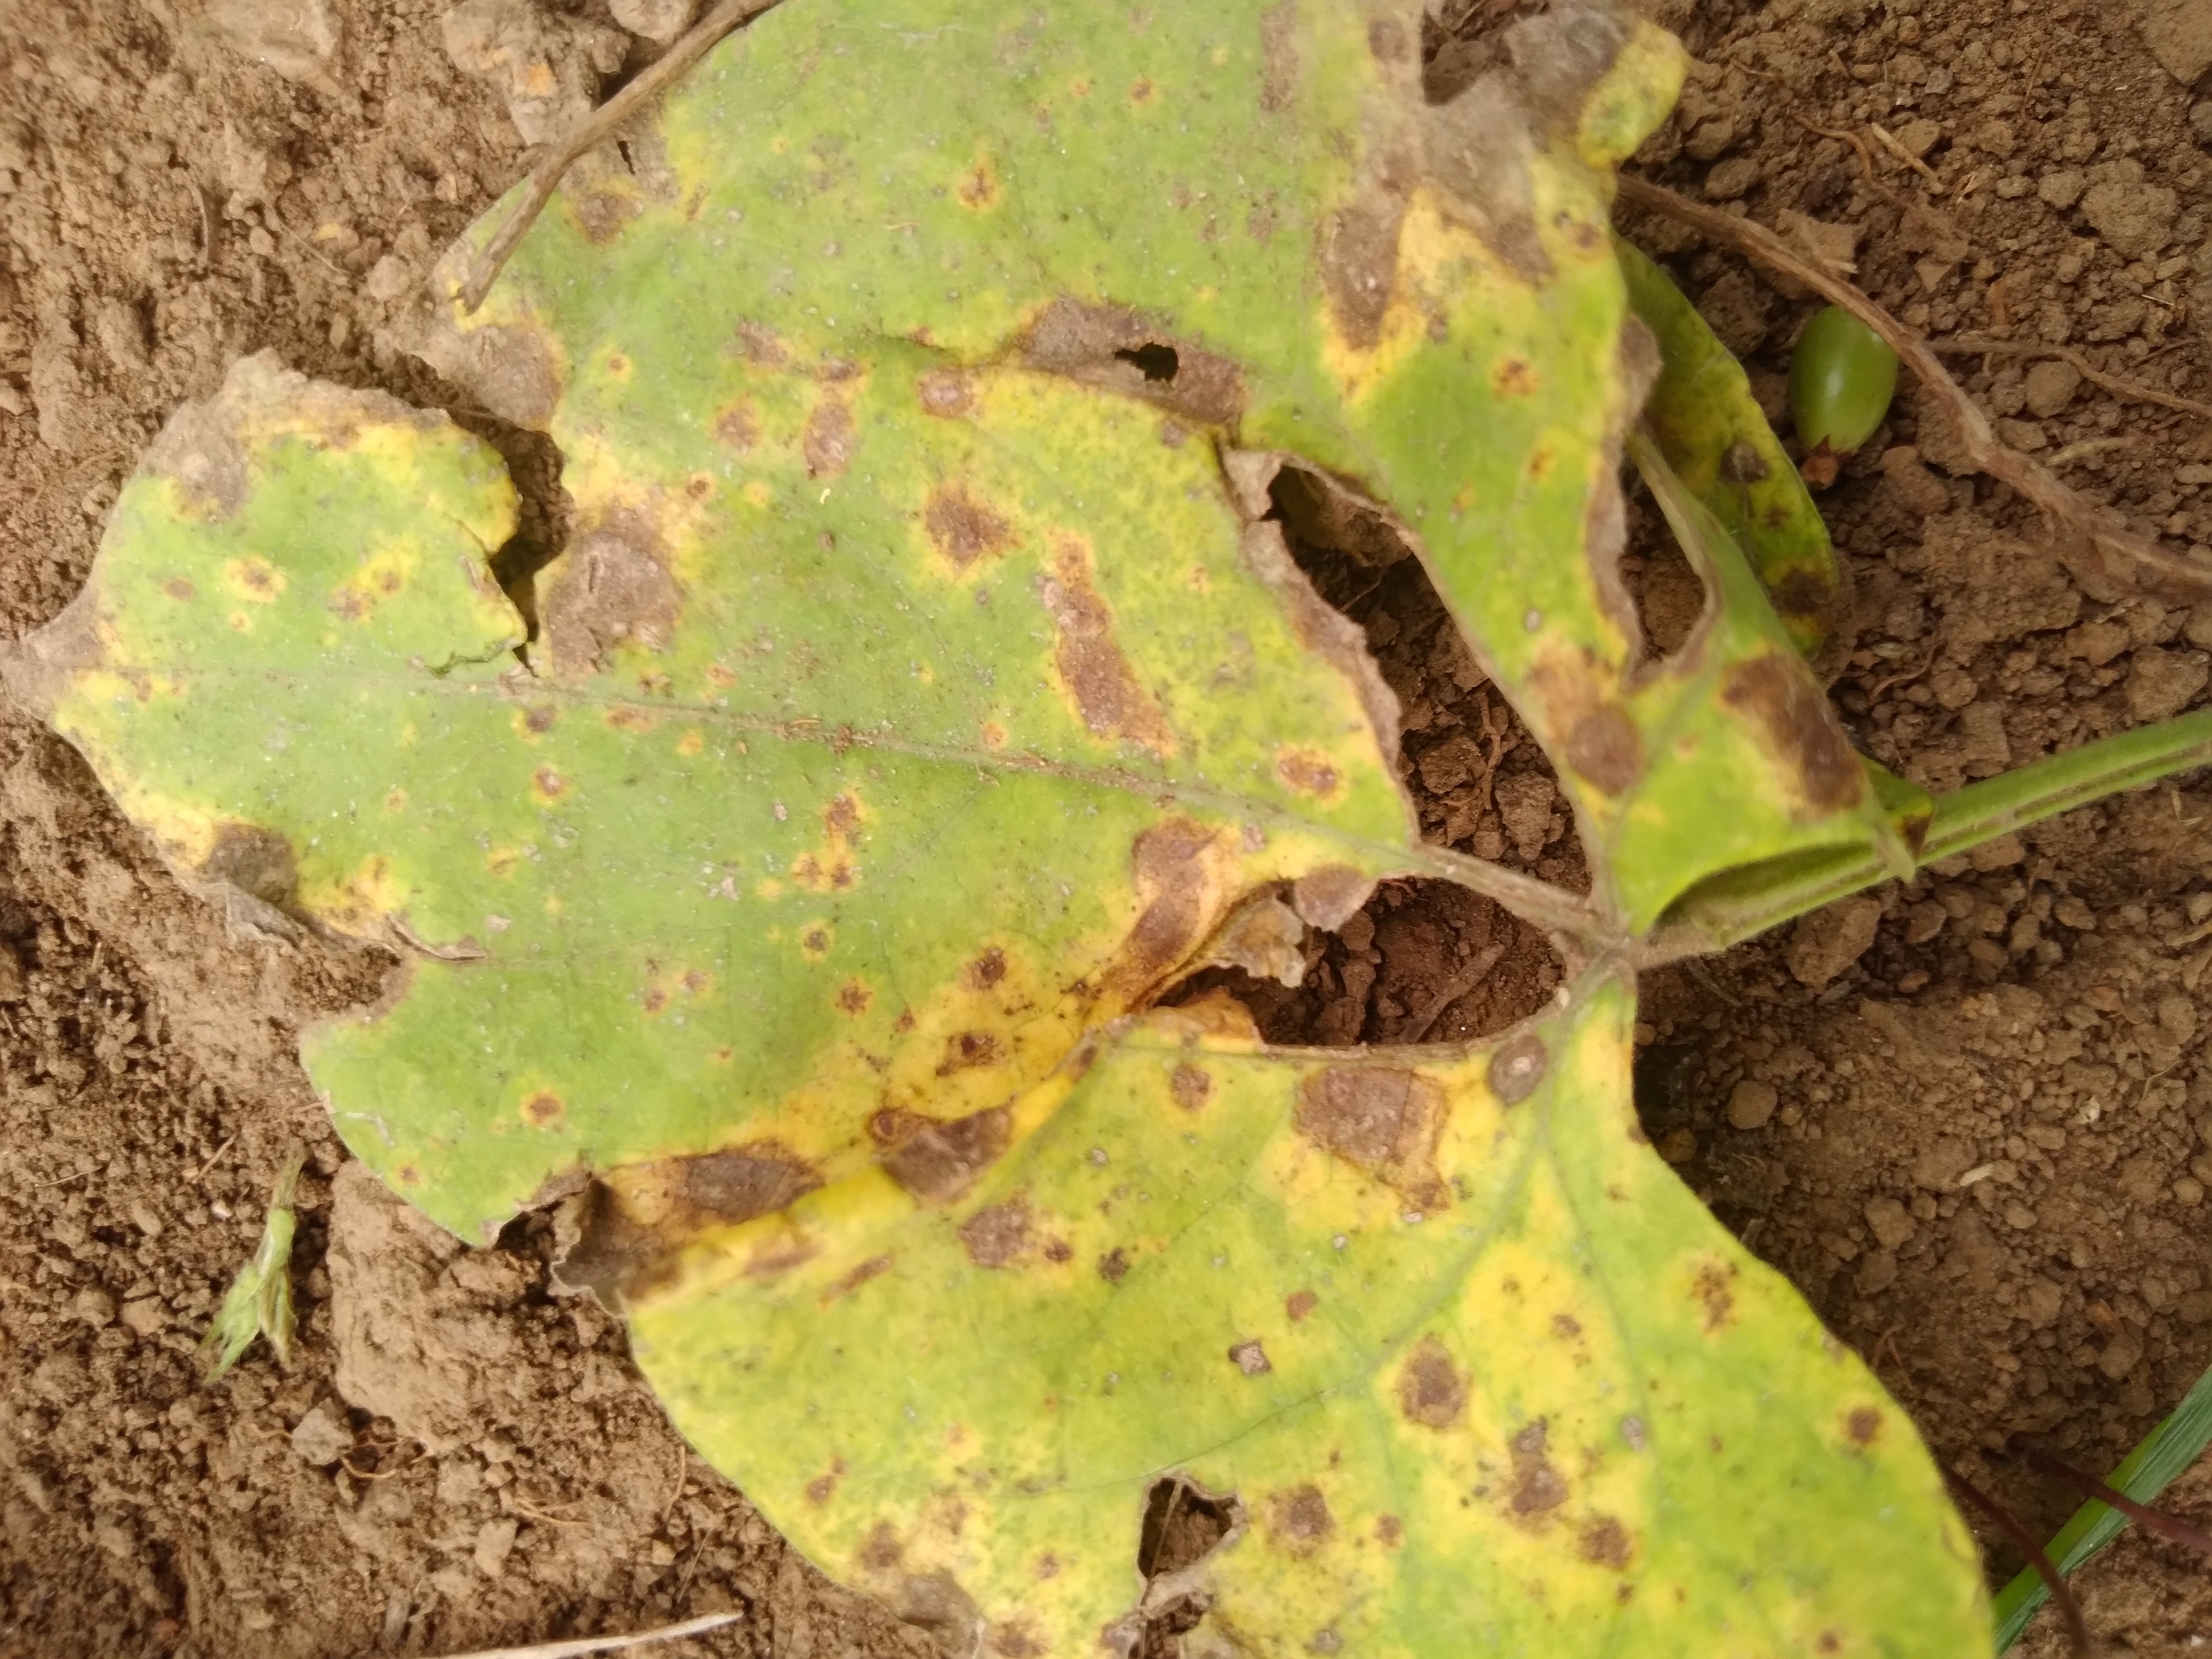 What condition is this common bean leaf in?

rust
